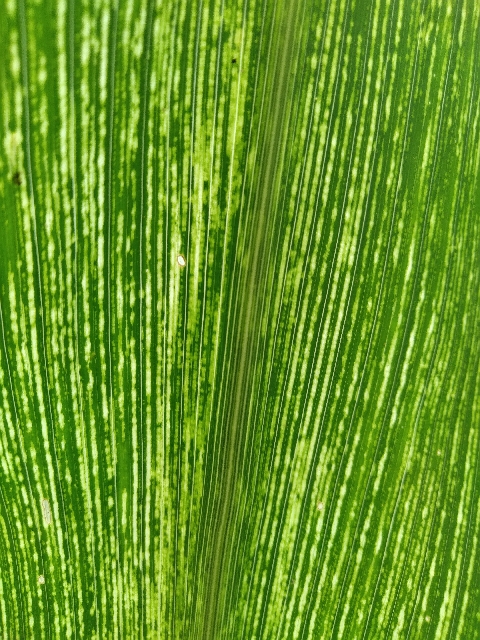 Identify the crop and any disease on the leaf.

maize, maize streak virus
